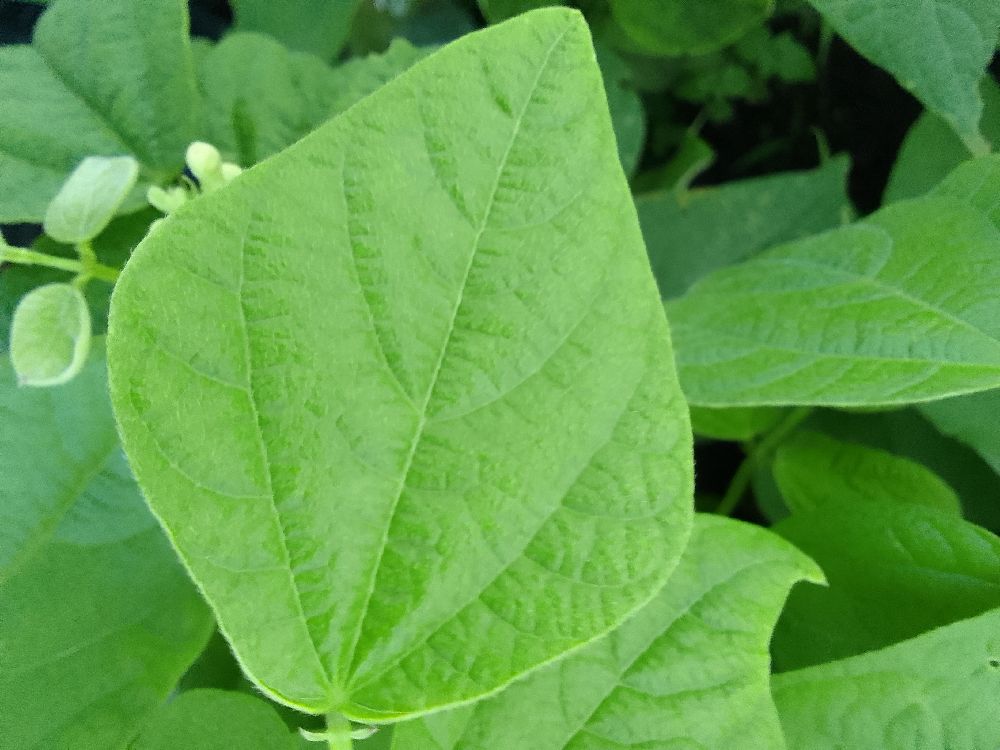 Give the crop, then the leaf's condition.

common bean, healthy
